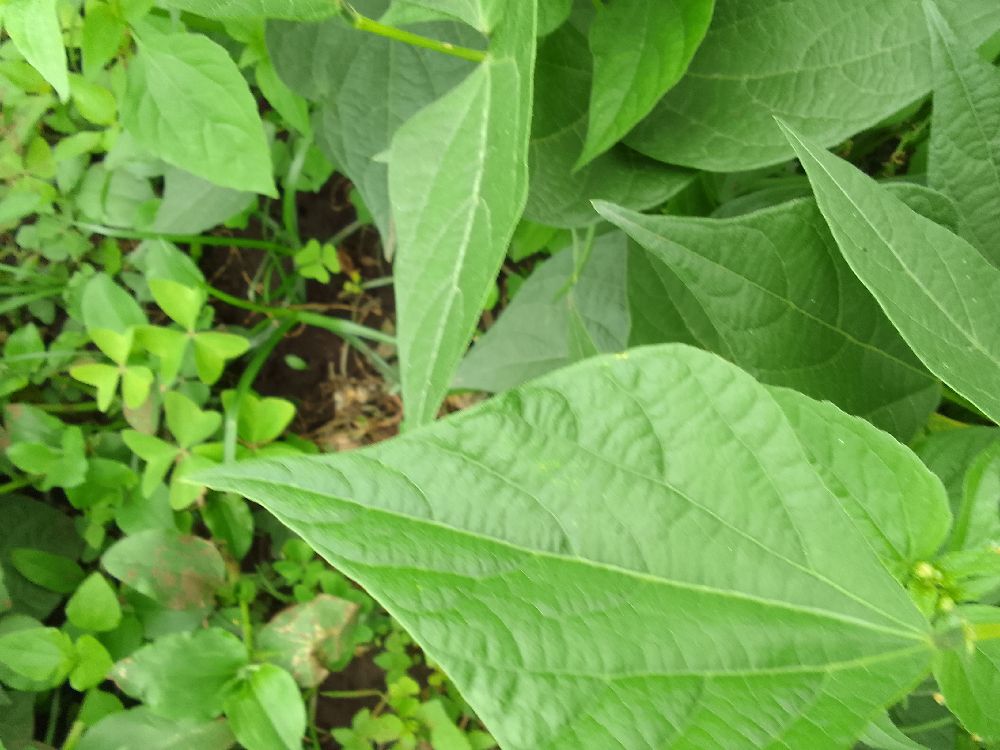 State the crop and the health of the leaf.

common bean, healthy
